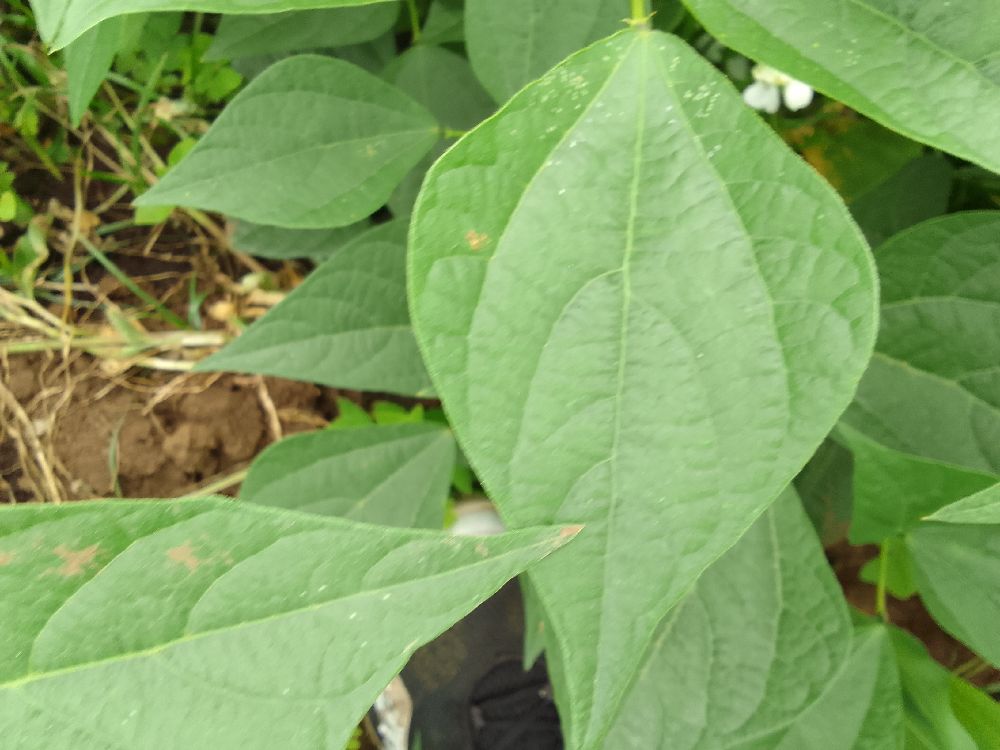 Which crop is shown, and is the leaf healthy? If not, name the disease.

common bean, healthy
